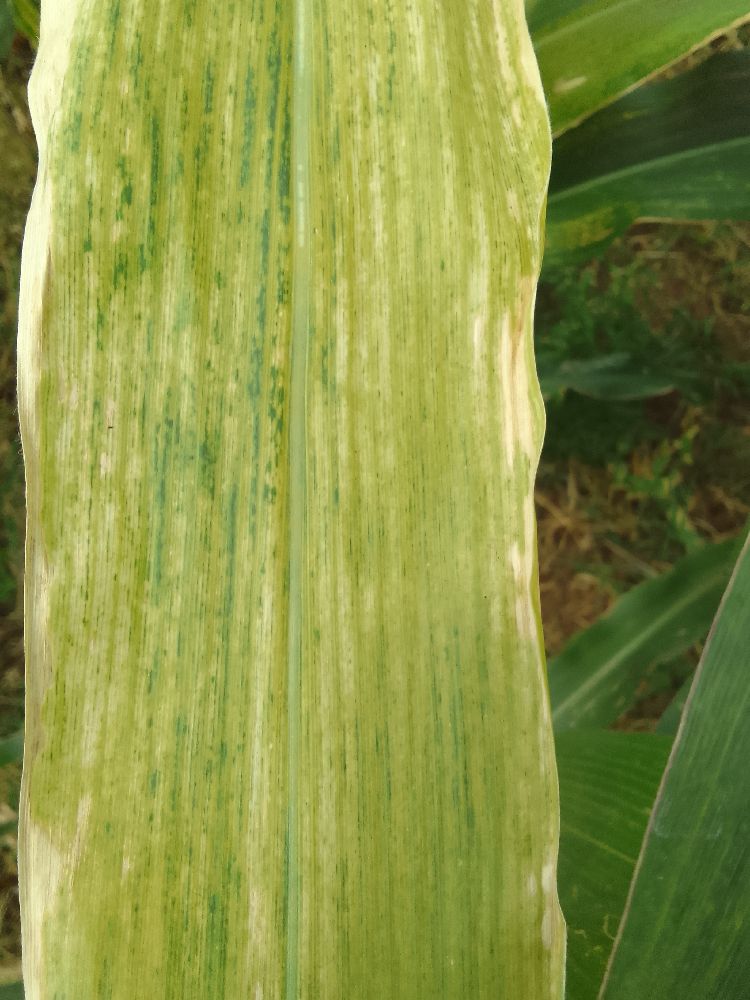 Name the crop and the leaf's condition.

maize, maize lethal necrosis
